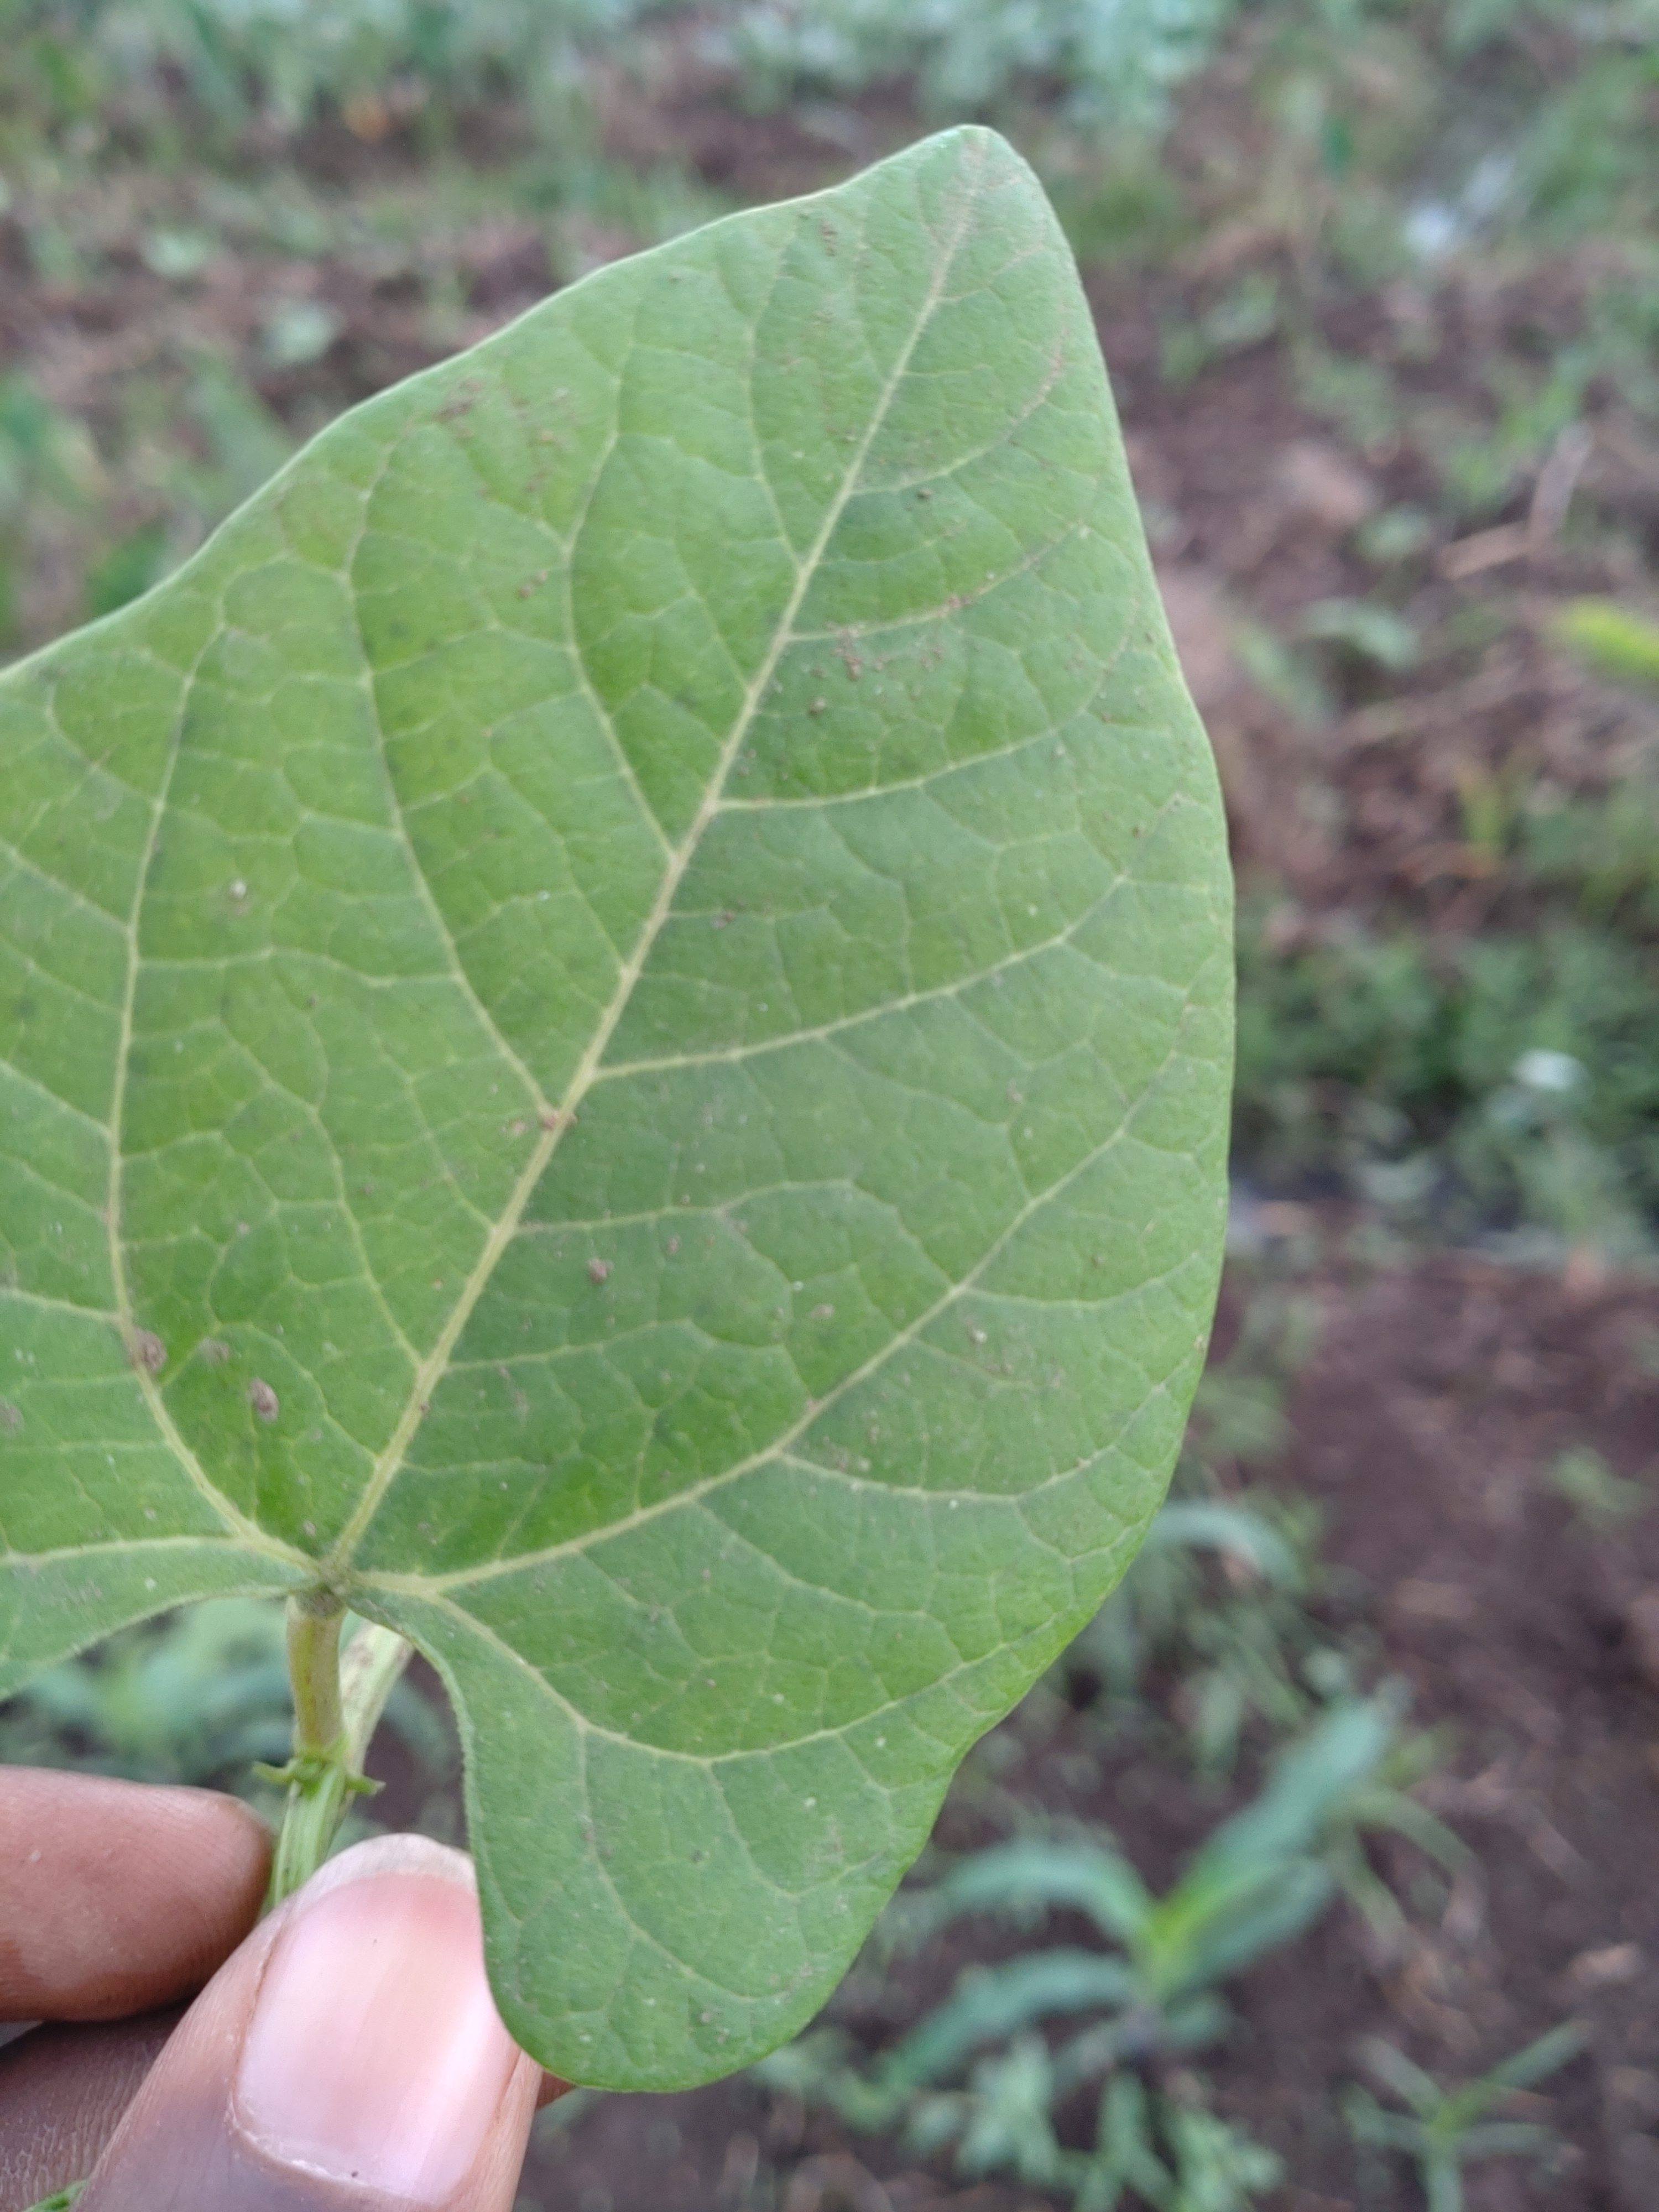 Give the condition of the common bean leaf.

healthy
